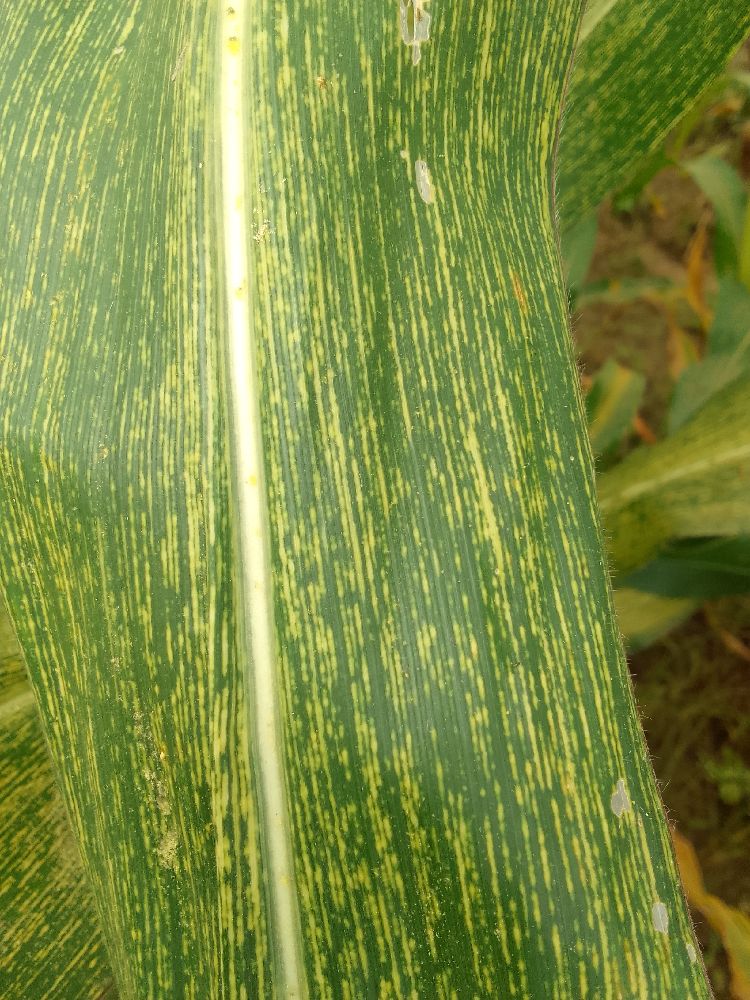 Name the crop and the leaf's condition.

maize, maize streak virus
